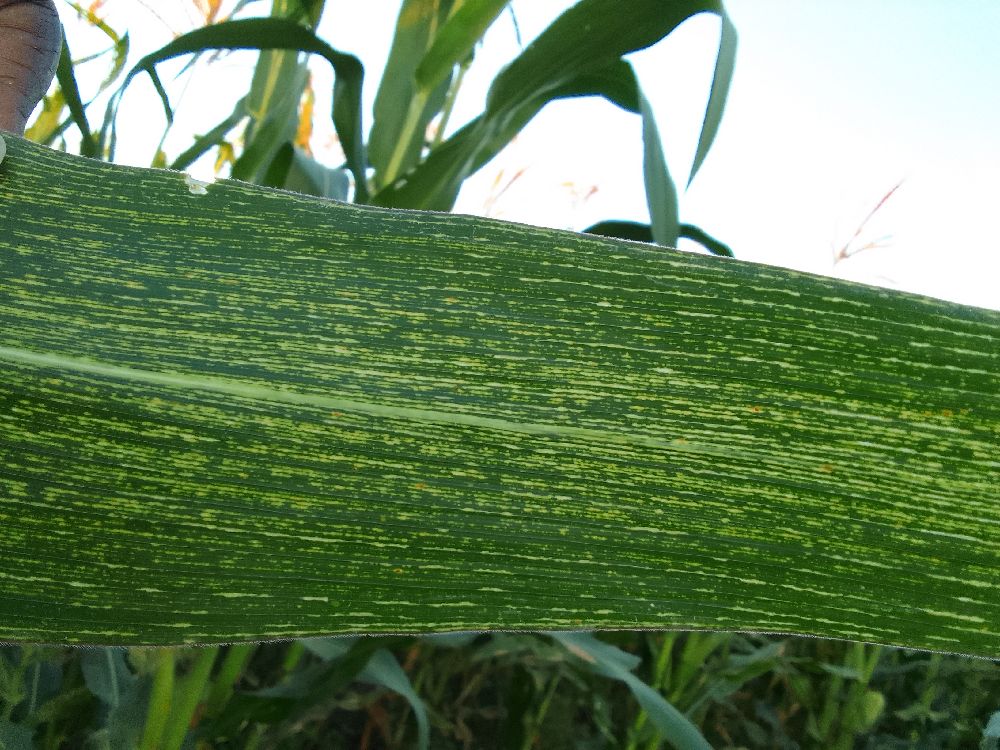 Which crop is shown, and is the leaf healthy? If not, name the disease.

maize, maize streak virus
